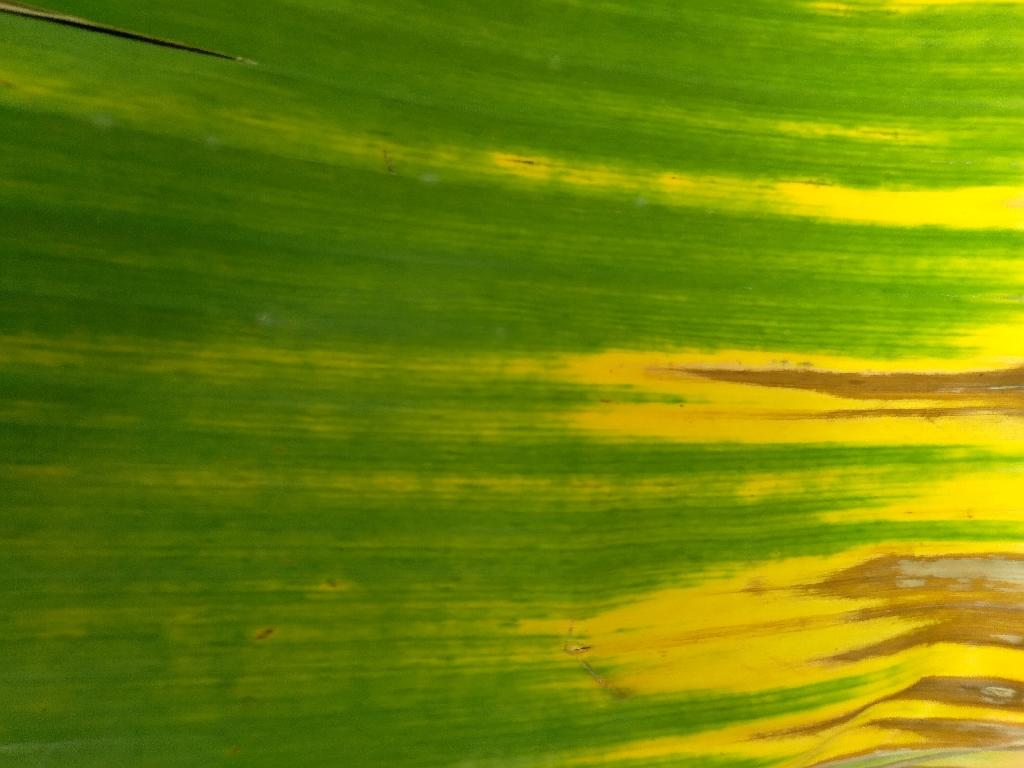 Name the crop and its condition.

banana, fusarium wilt race 1
